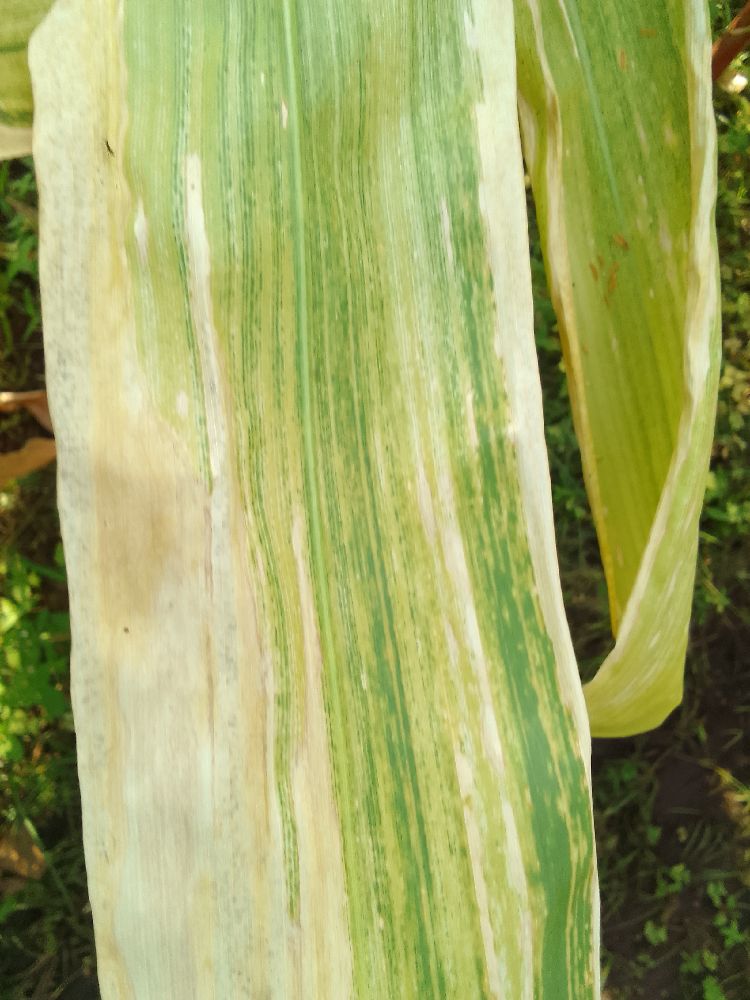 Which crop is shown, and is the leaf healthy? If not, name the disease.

maize, maize lethal necrosis
